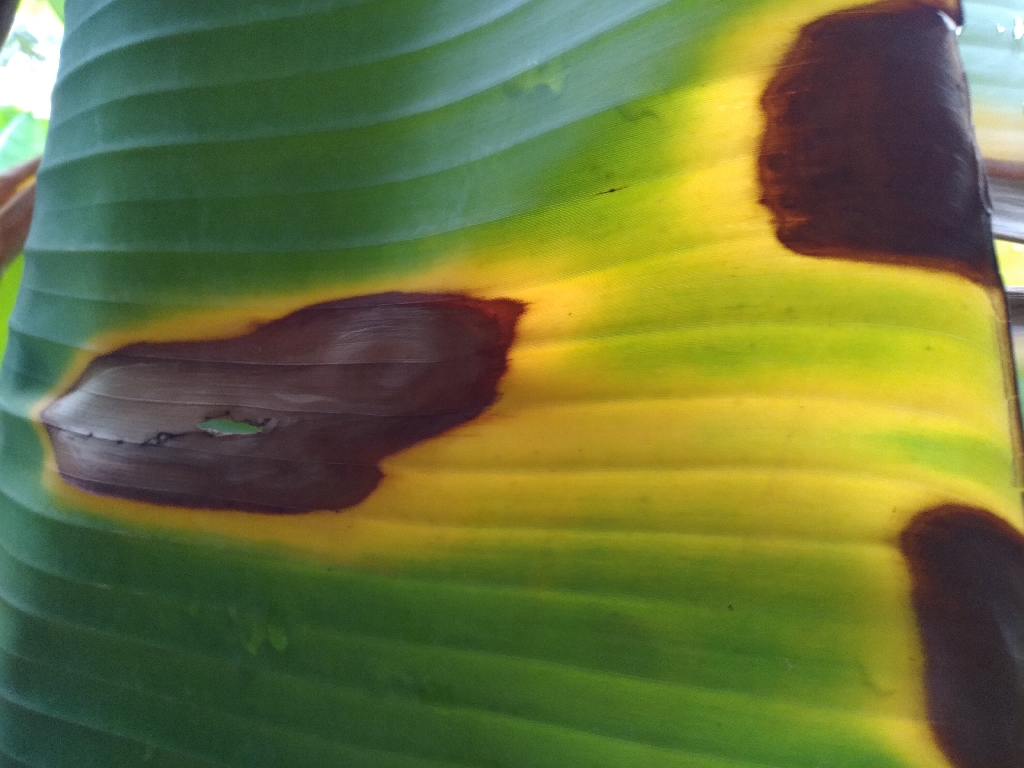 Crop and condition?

banana, fusarium wilt race 1
